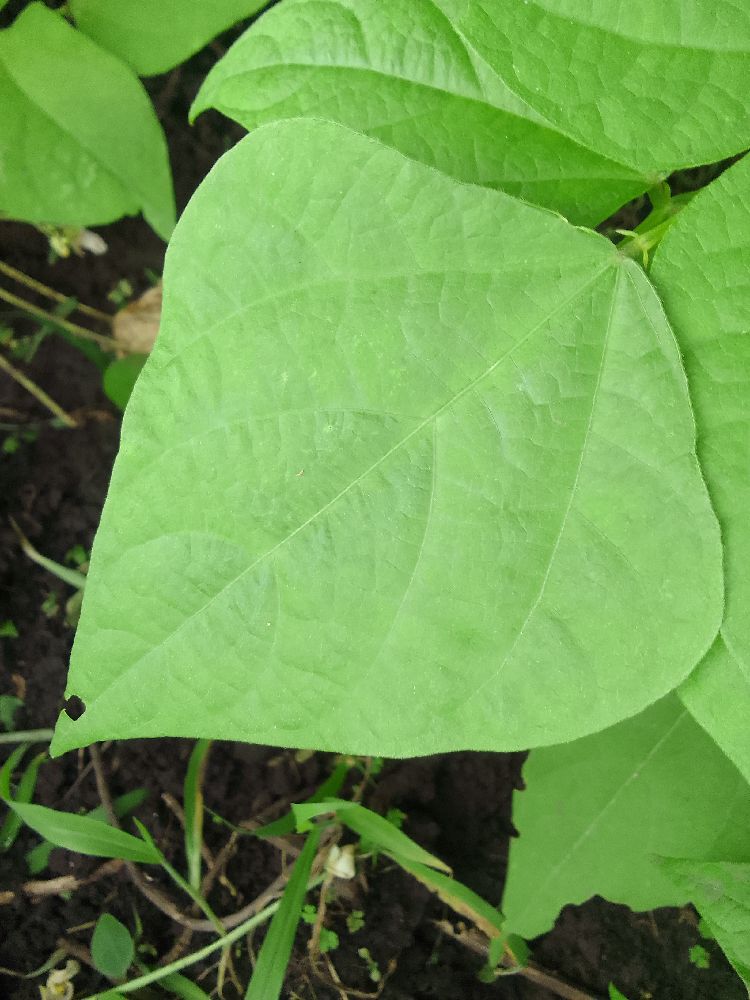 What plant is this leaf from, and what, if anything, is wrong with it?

common bean, healthy
